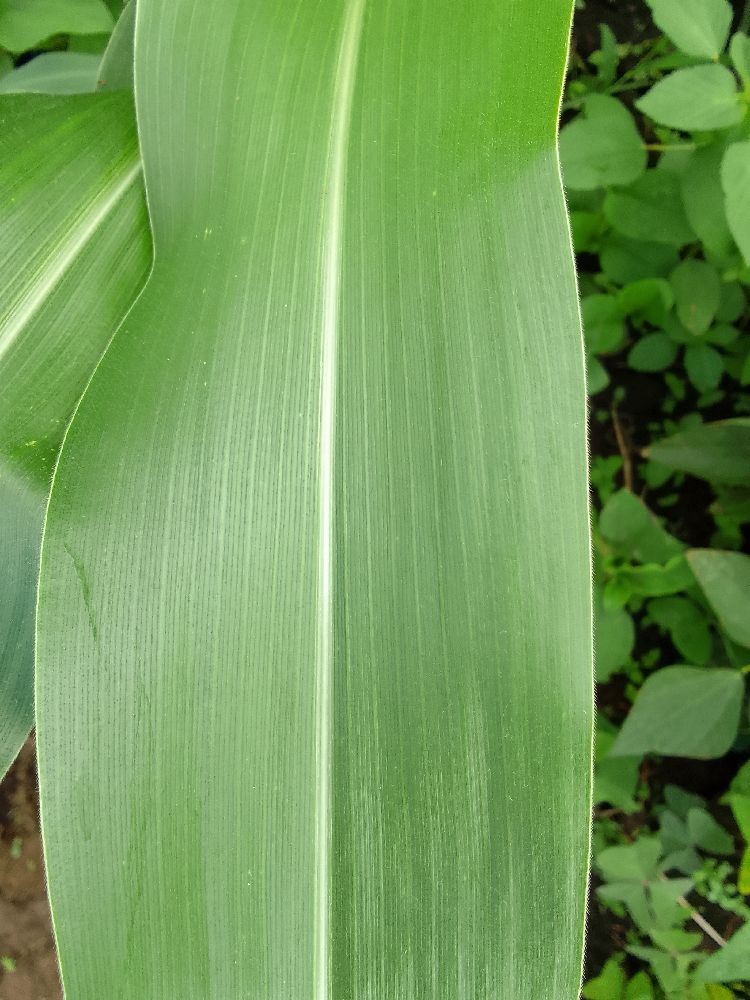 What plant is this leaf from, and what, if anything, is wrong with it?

maize, healthy
